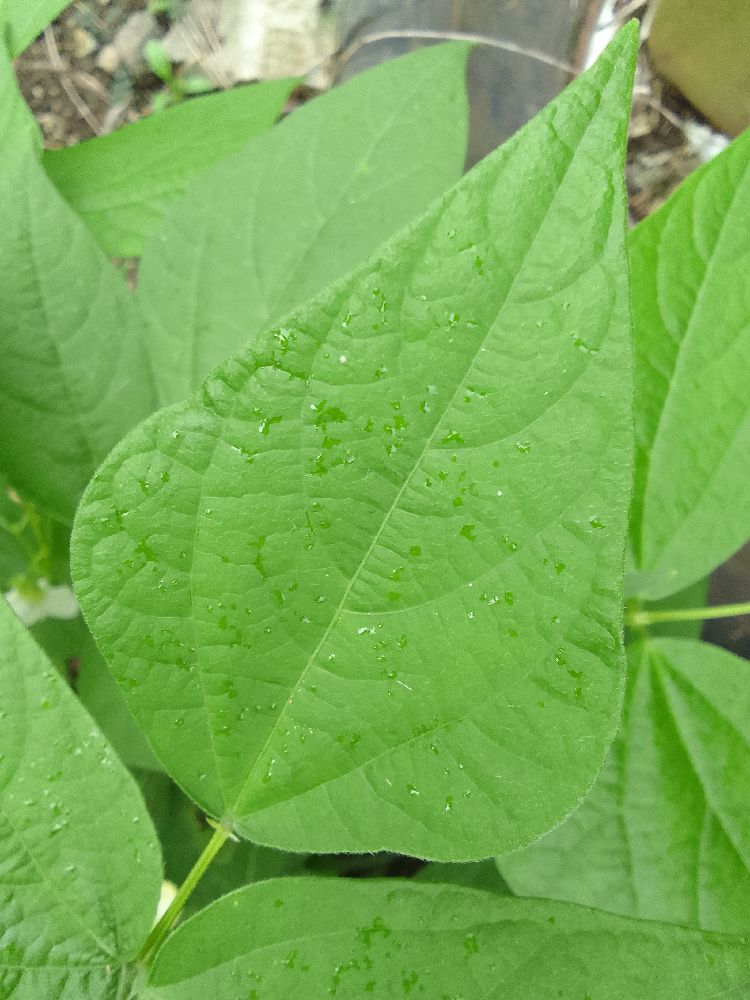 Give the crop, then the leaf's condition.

common bean, healthy
